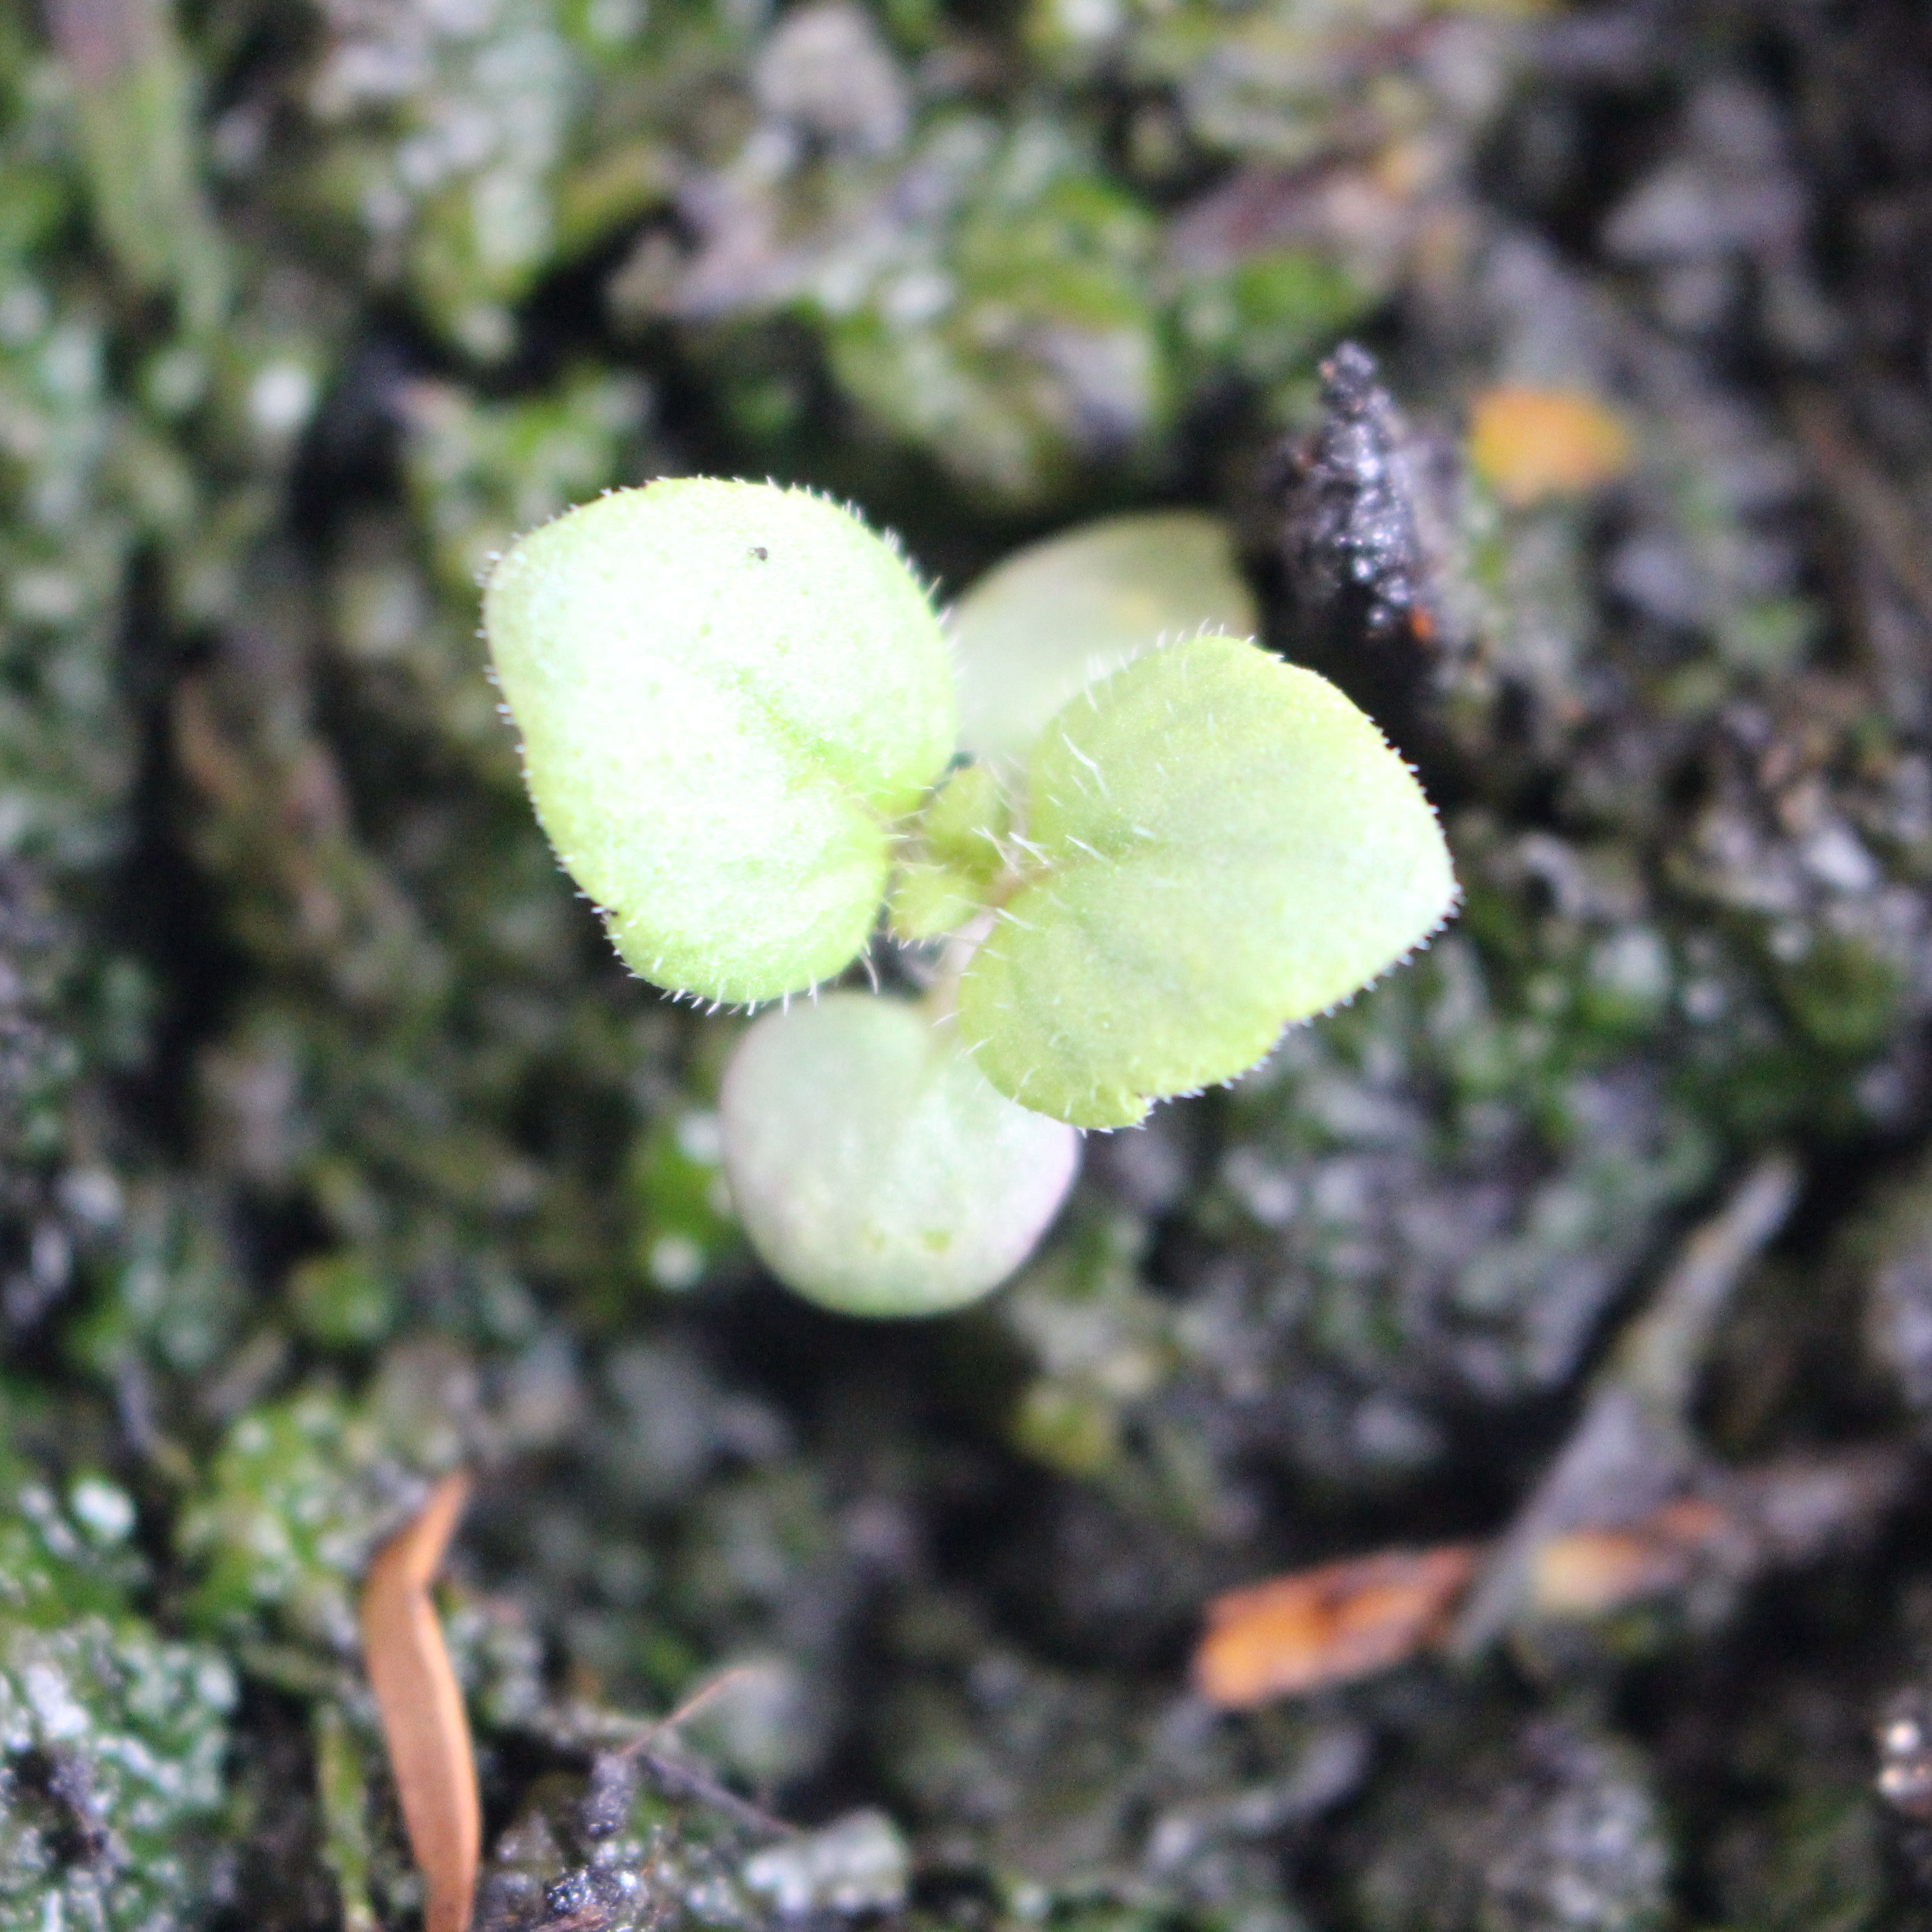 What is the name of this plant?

Veronica persica
